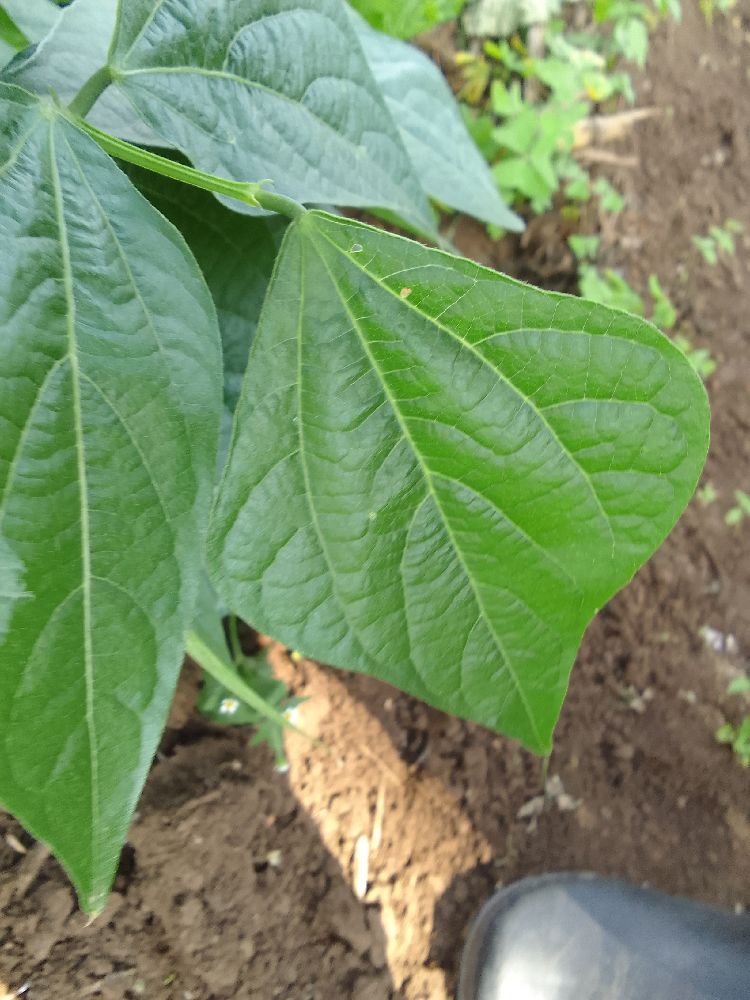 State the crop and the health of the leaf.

common bean, healthy
